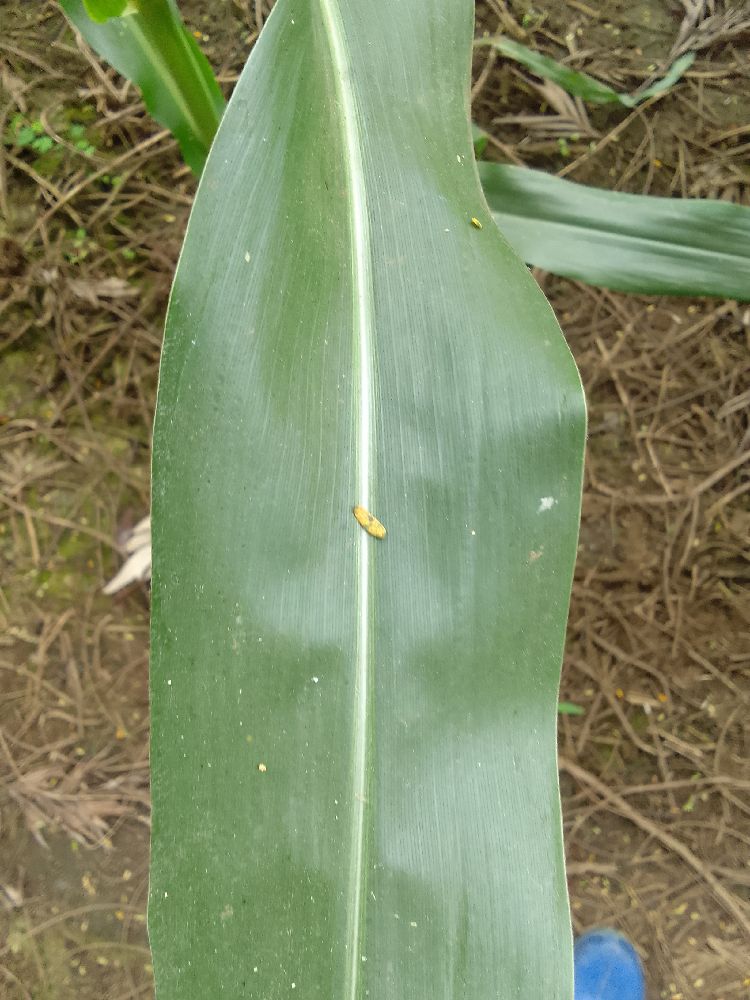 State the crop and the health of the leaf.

maize, healthy
